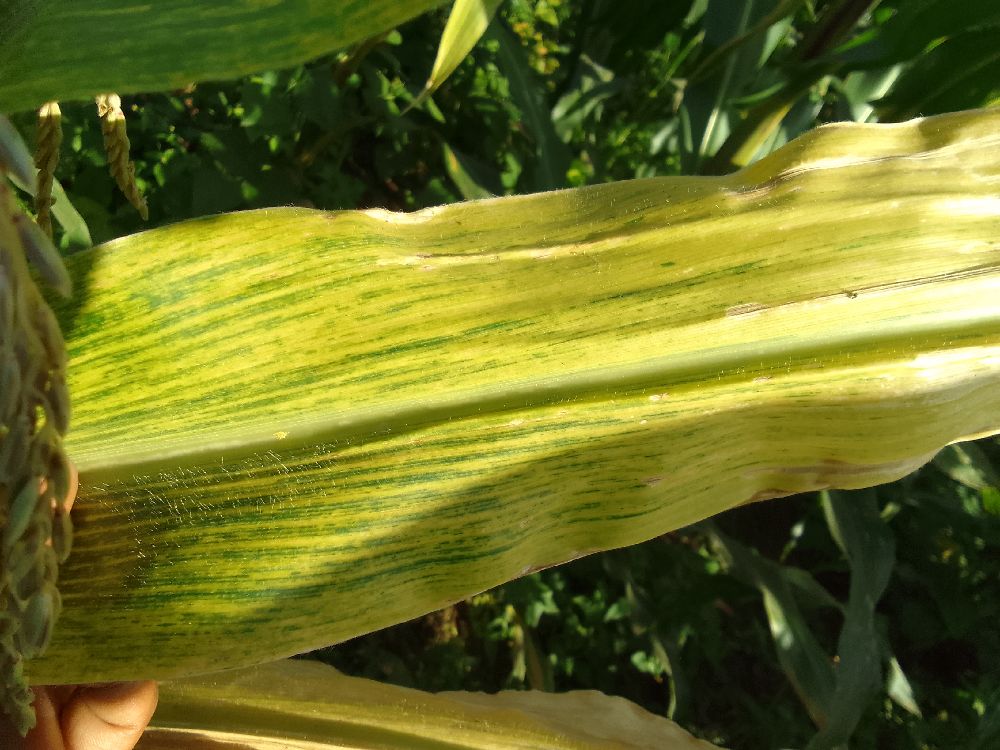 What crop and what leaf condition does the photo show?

maize, maize lethal necrosis
